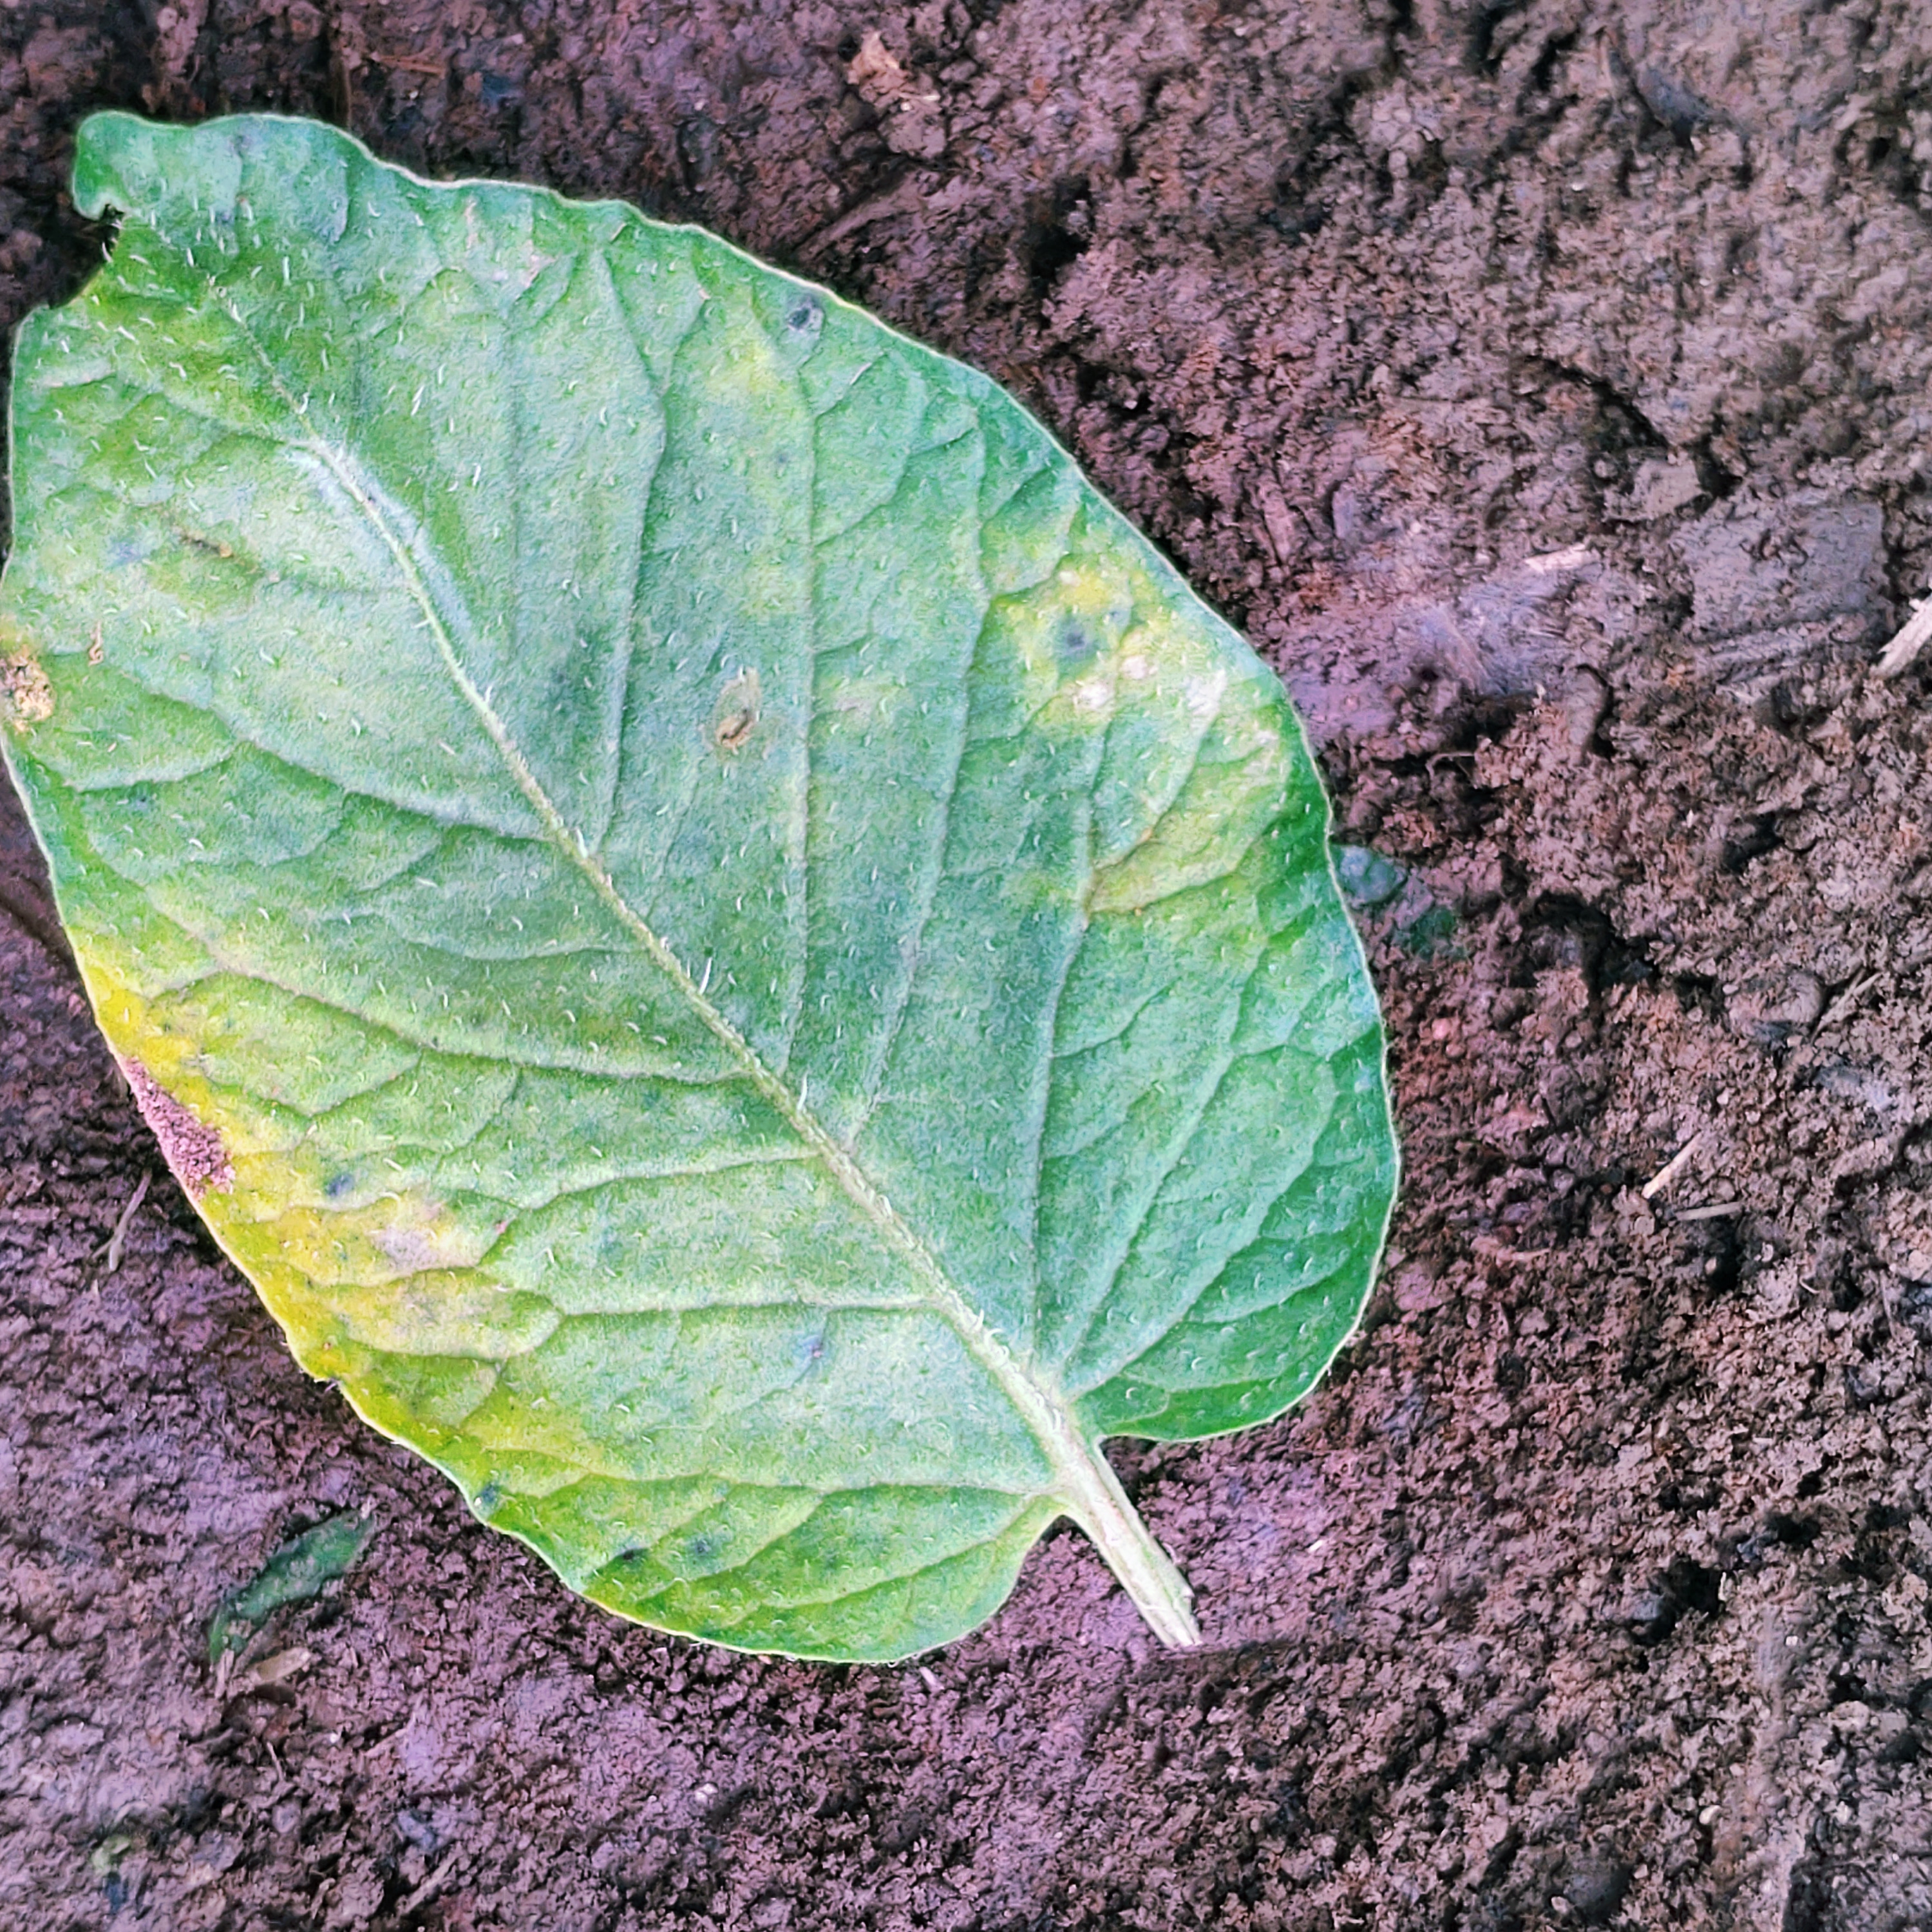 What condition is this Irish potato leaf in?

late blight
